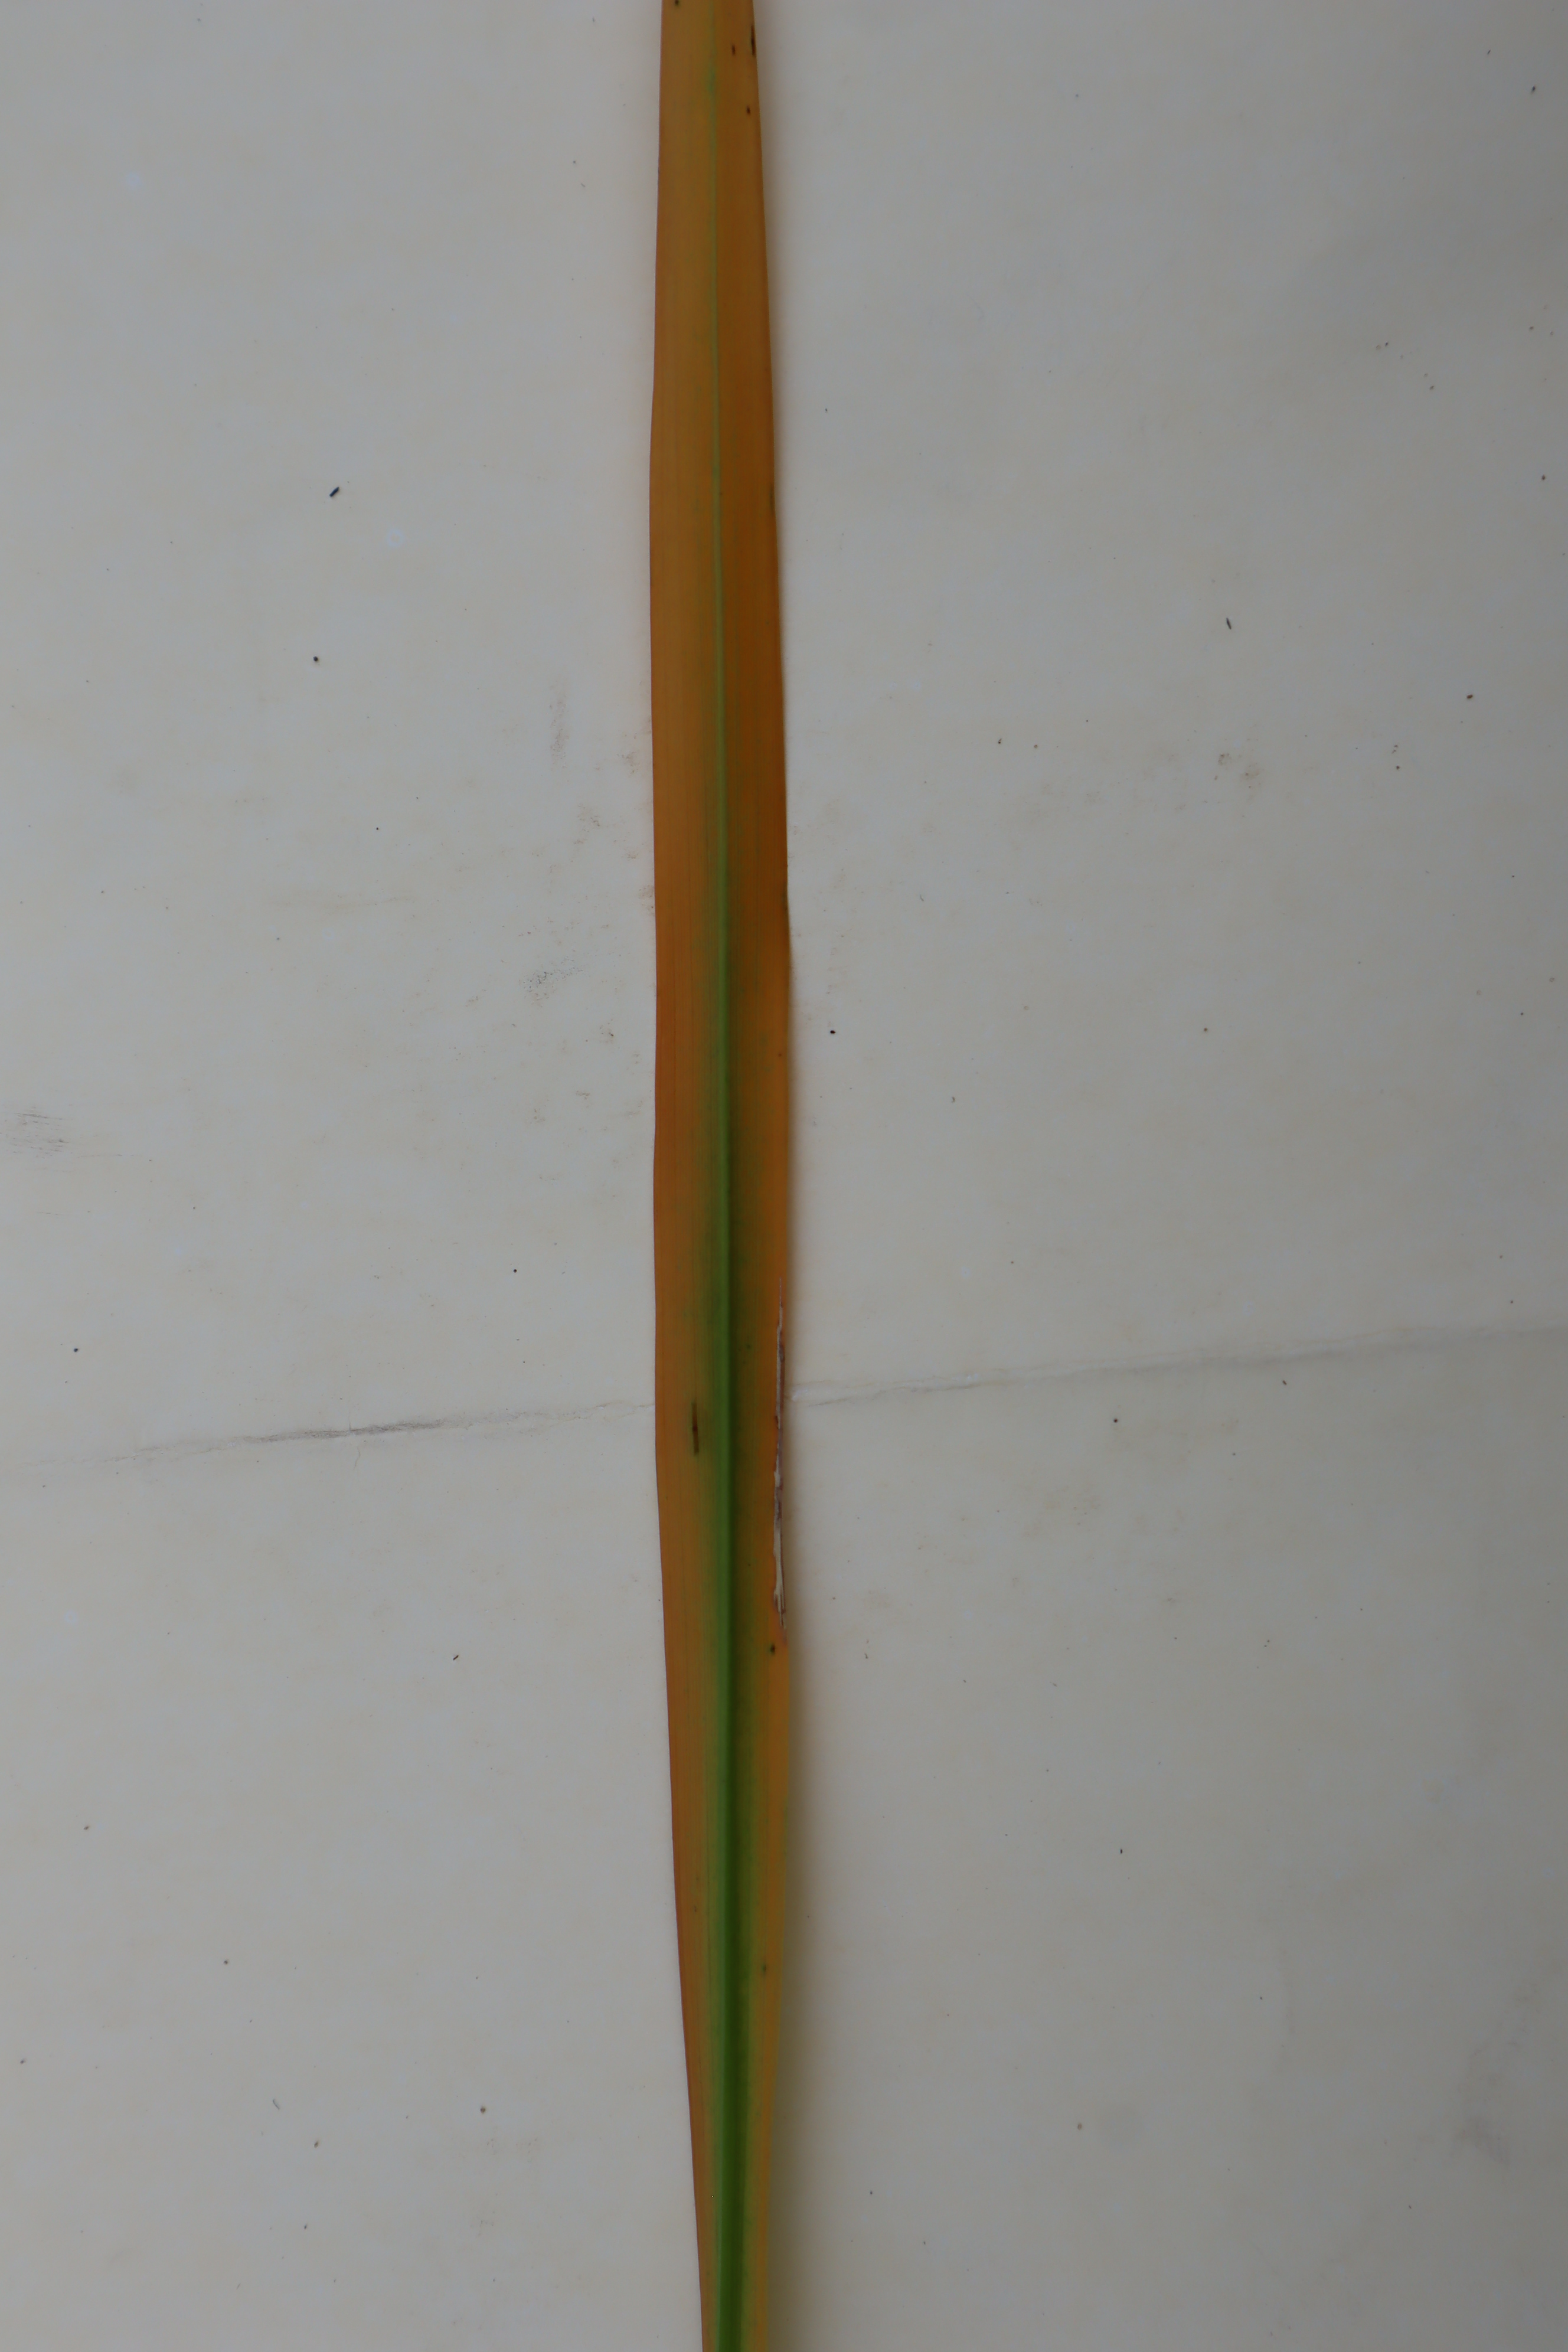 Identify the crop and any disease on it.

rice, tungro virus disease
